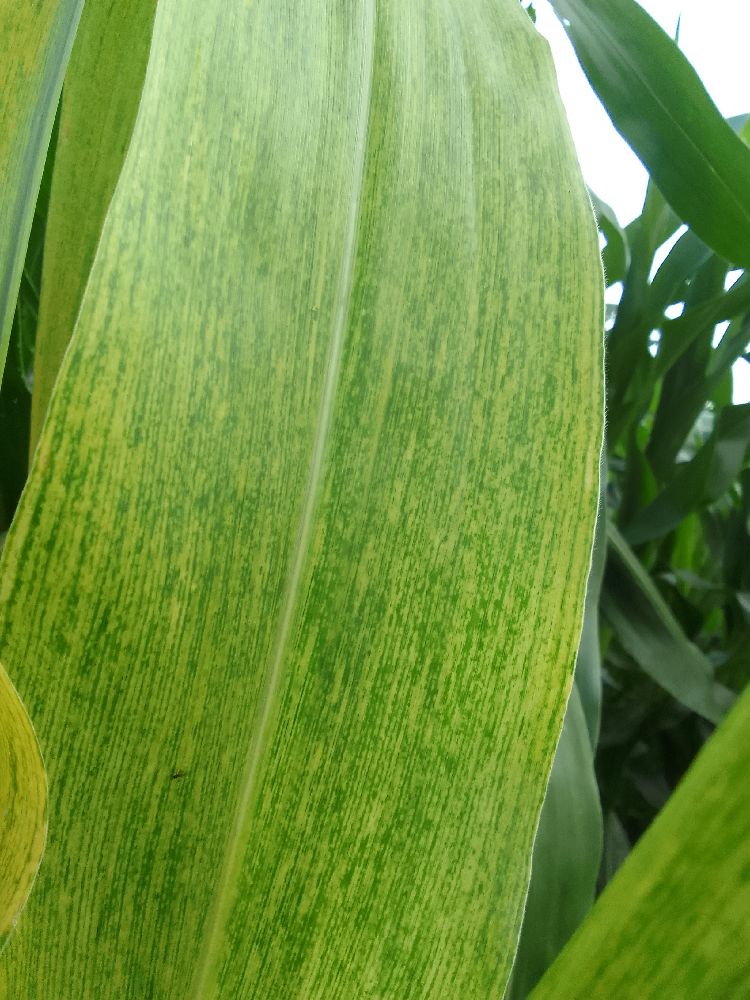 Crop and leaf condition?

maize, maize lethal necrosis
